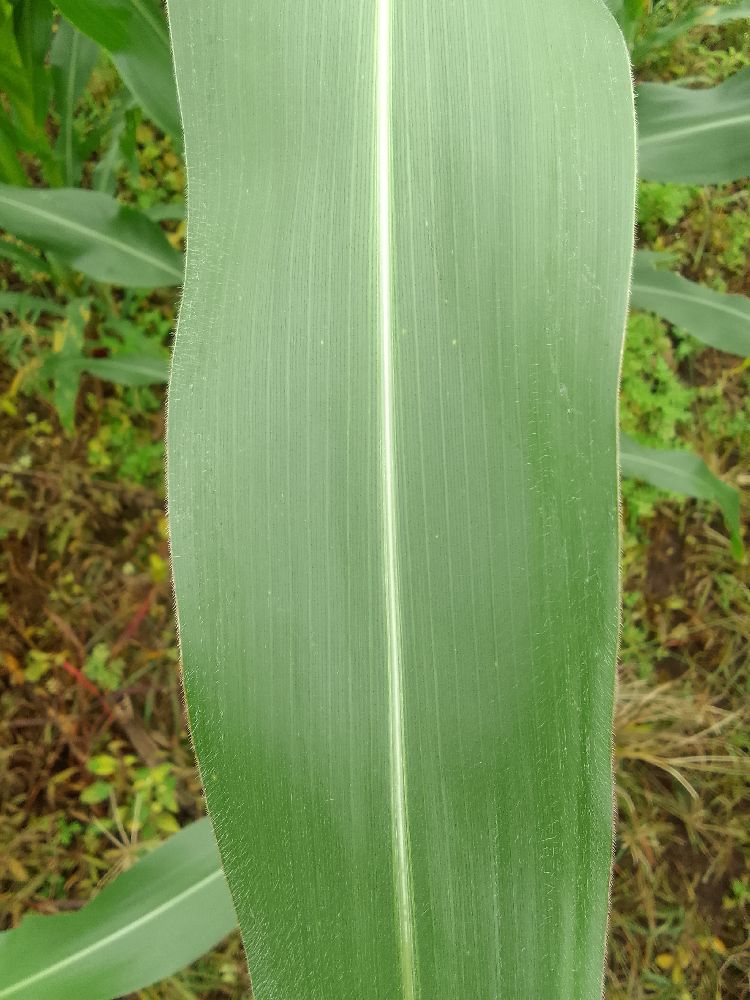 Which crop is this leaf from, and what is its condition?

maize, healthy
